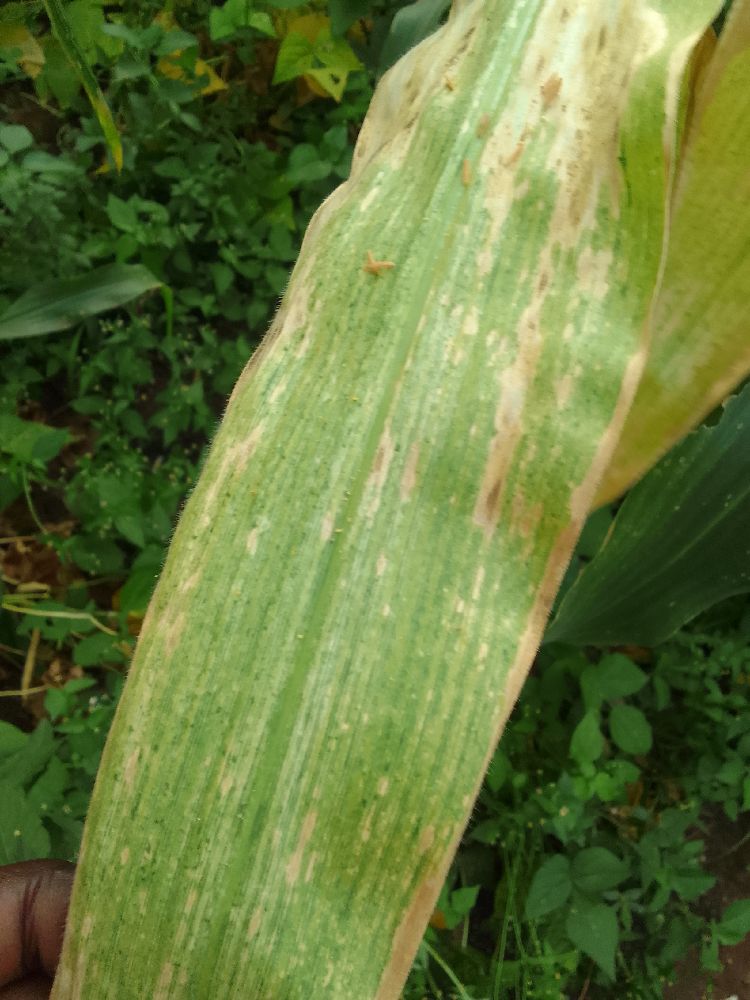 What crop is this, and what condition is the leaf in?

maize, maize lethal necrosis
